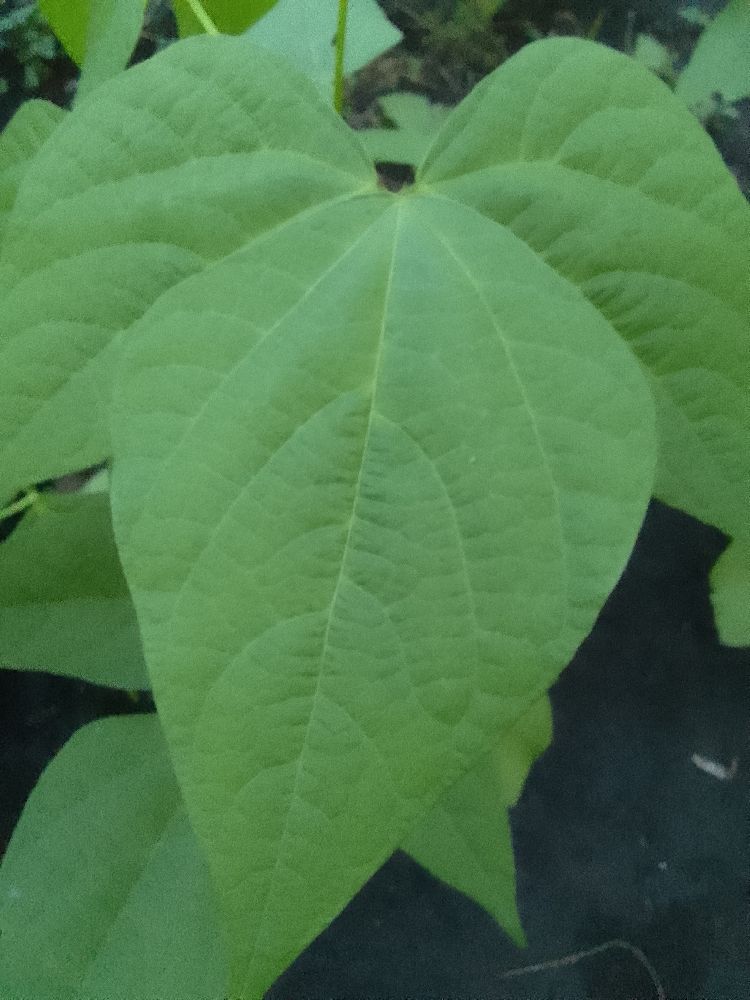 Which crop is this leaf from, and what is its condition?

common bean, healthy
